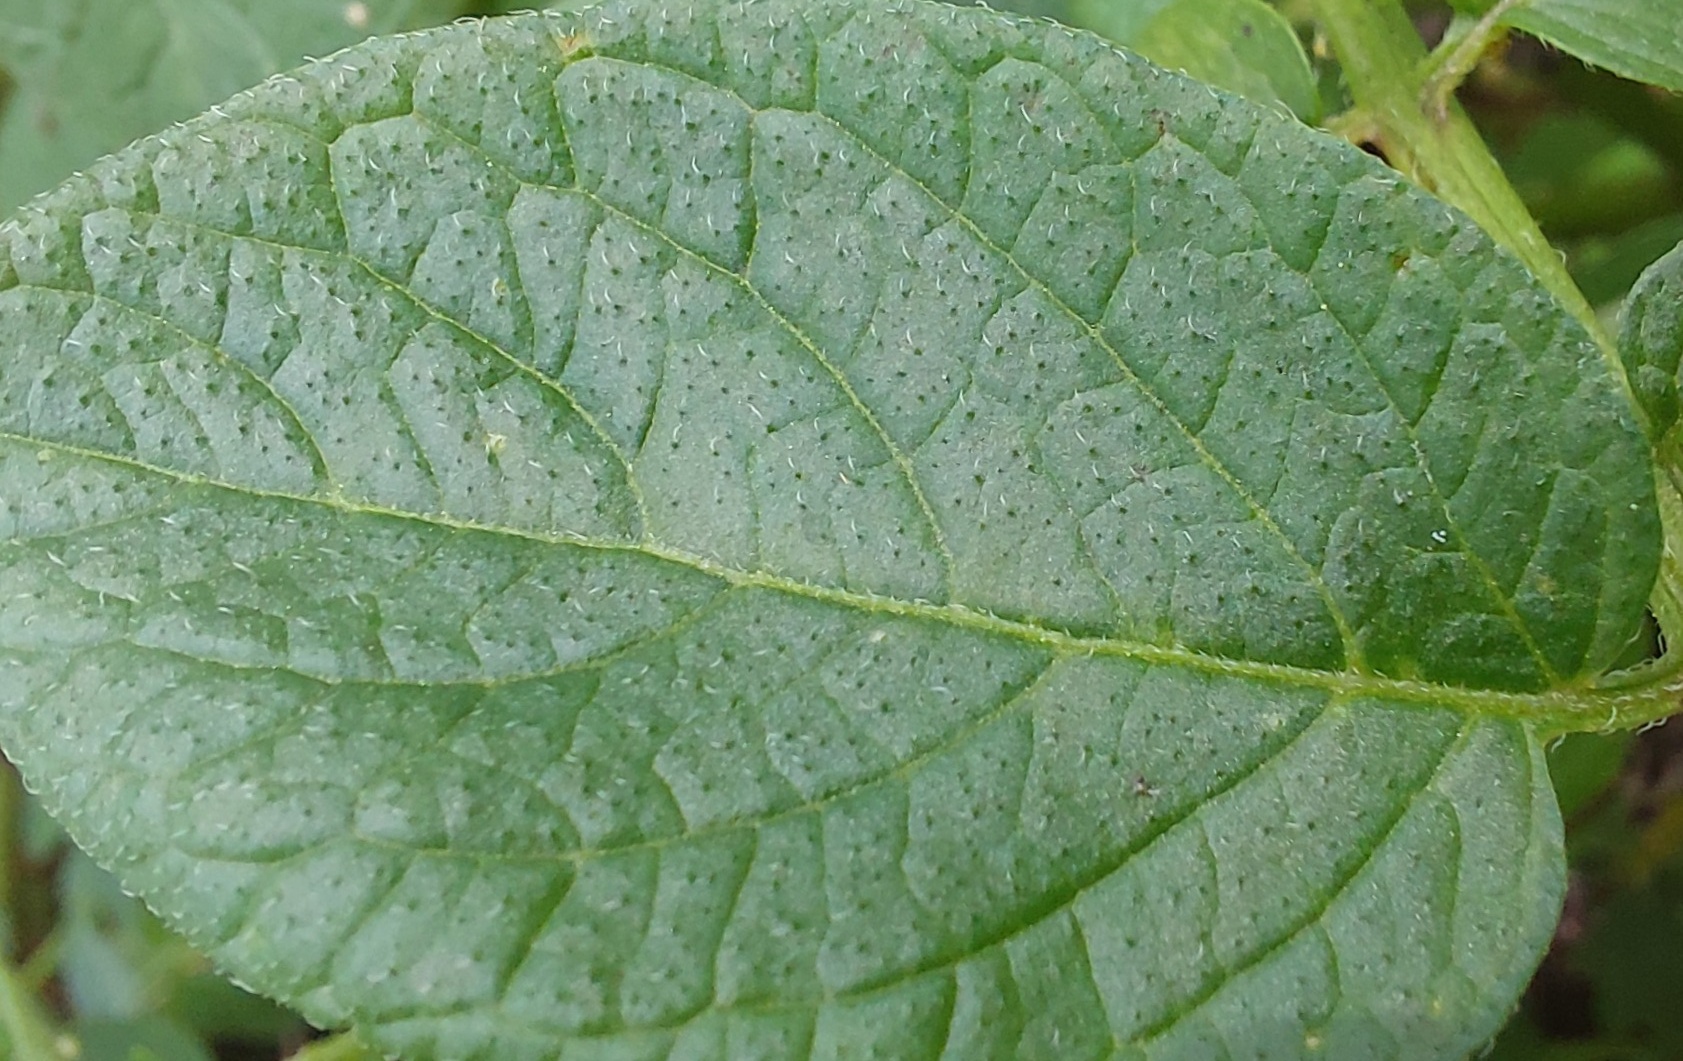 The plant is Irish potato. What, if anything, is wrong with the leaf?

healthy
